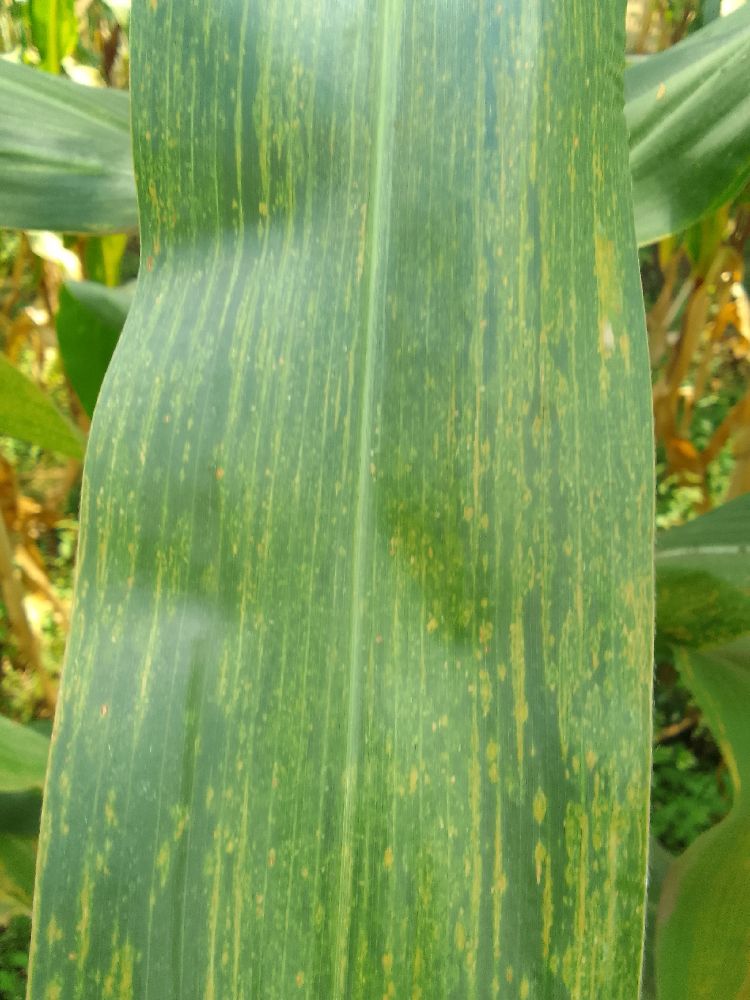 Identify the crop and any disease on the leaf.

maize, maize lethal necrosis
